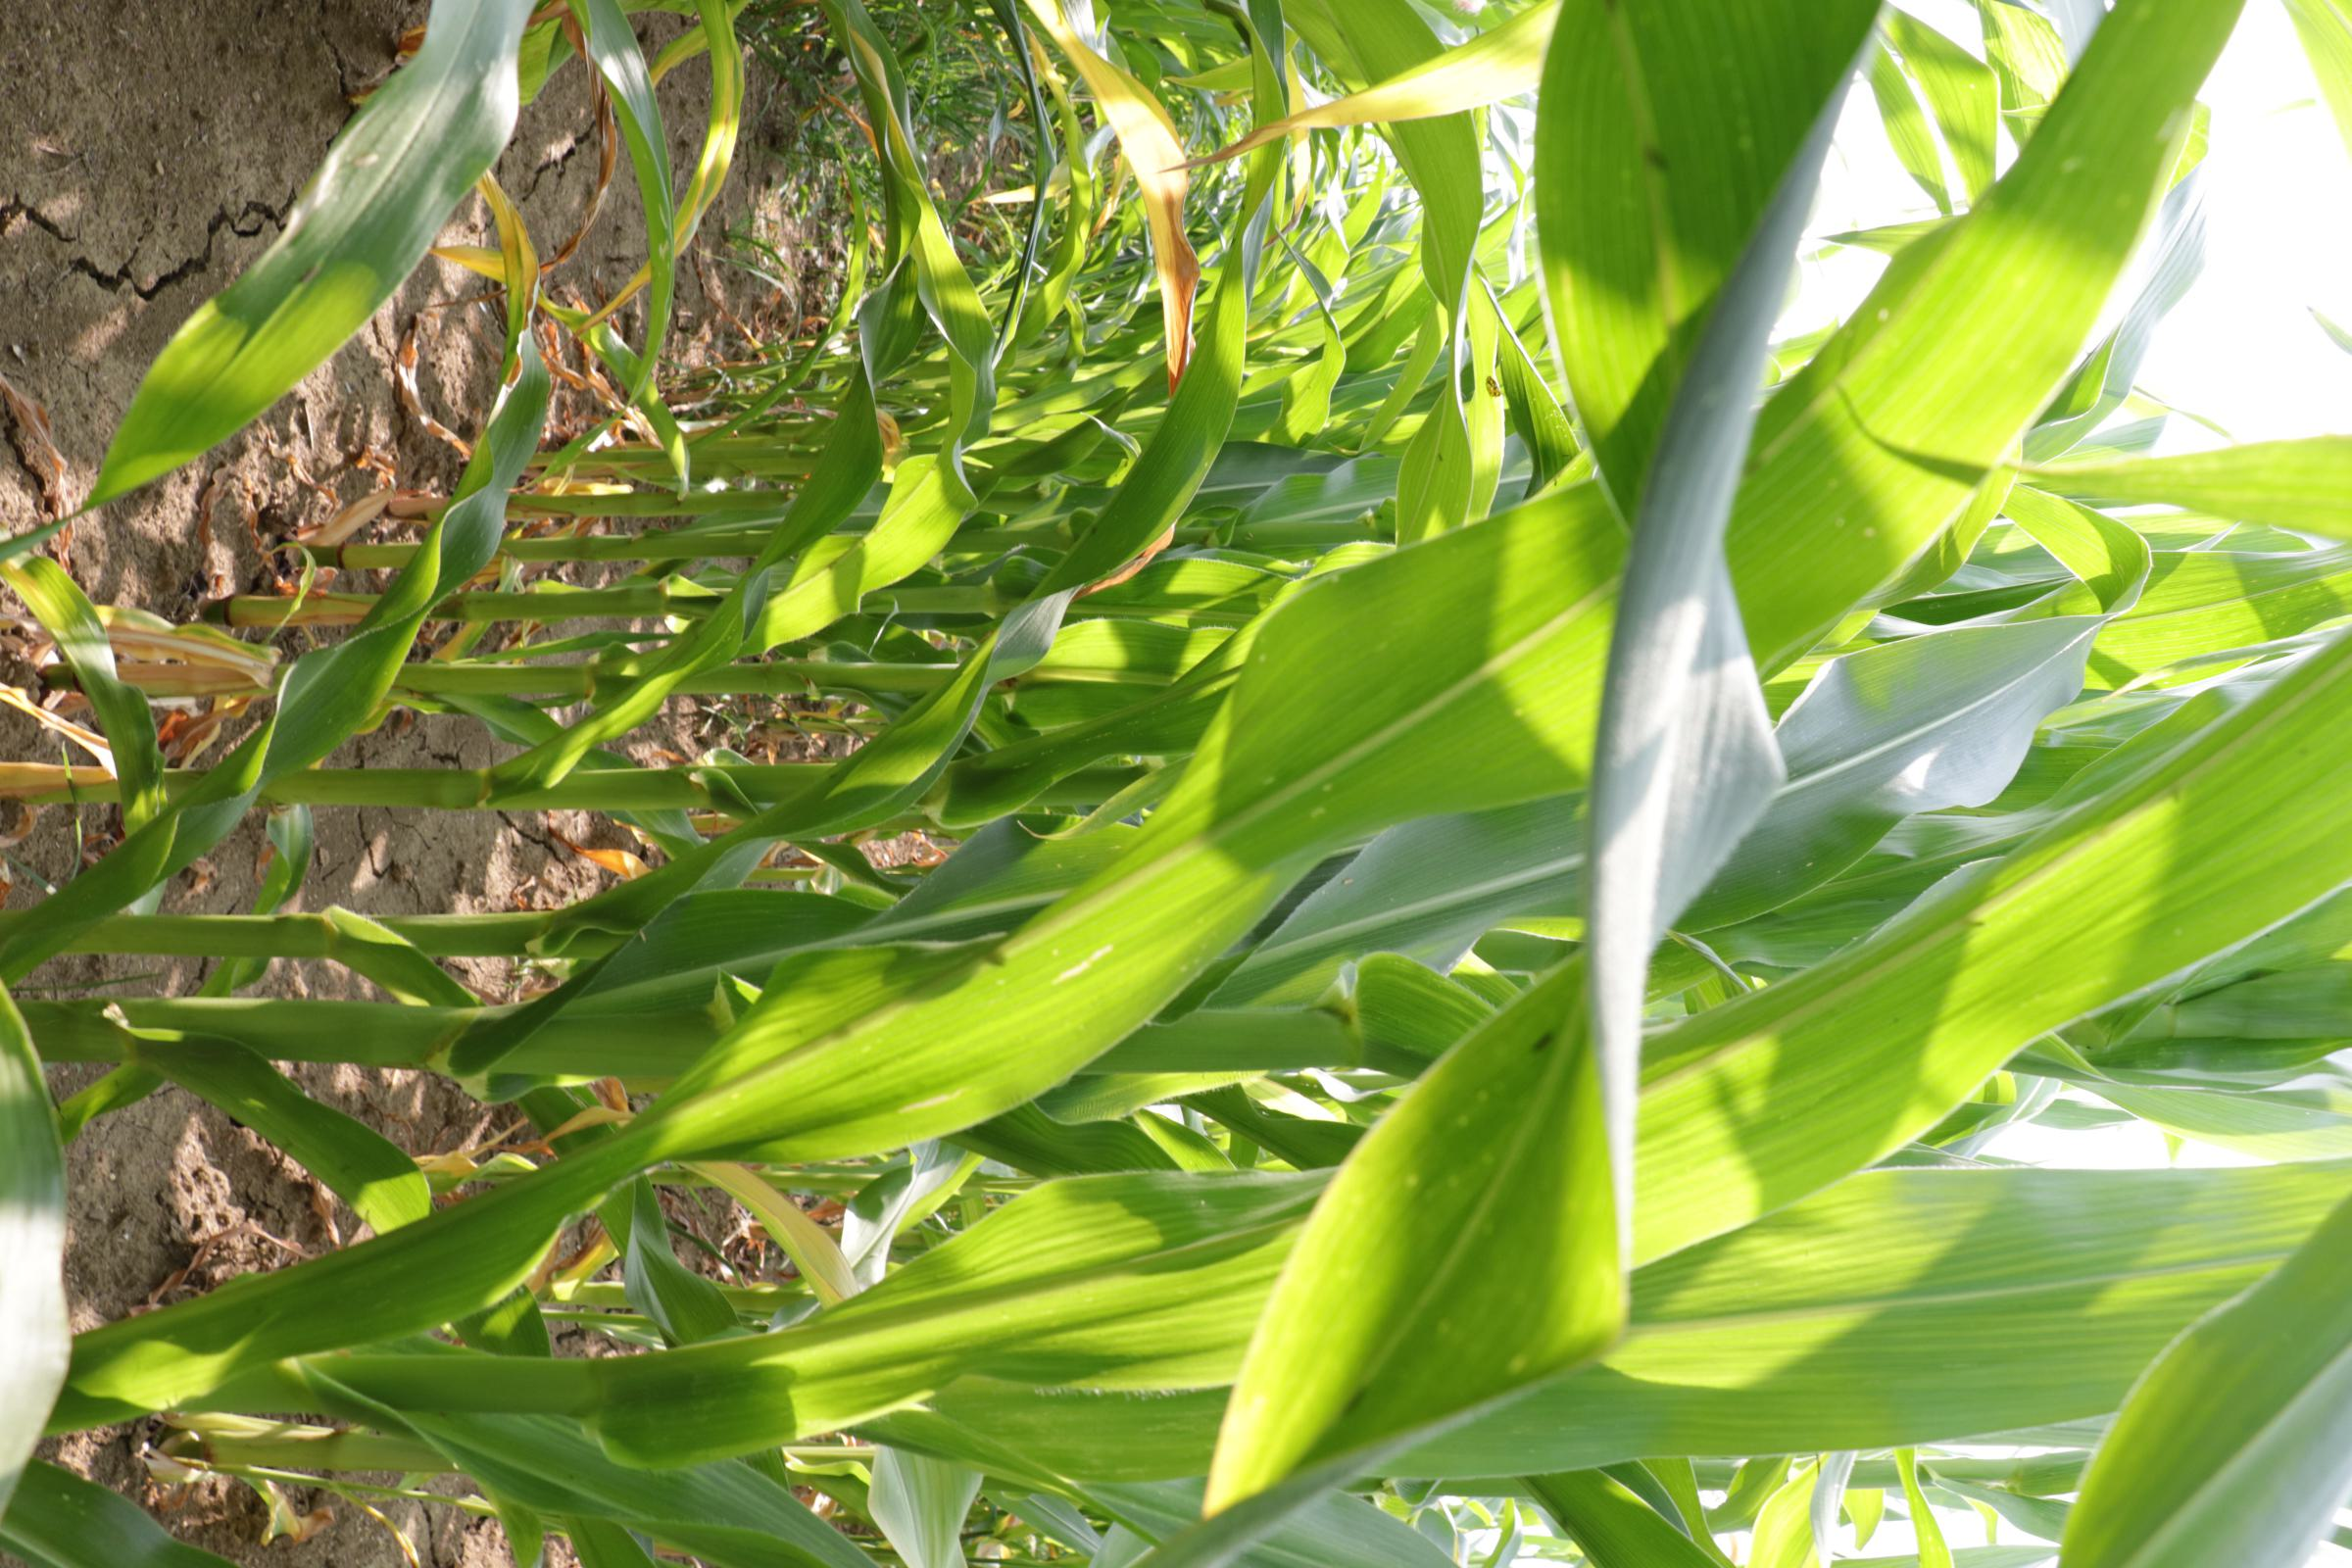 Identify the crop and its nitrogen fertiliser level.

maize, reduced nitrogen fertilisation
